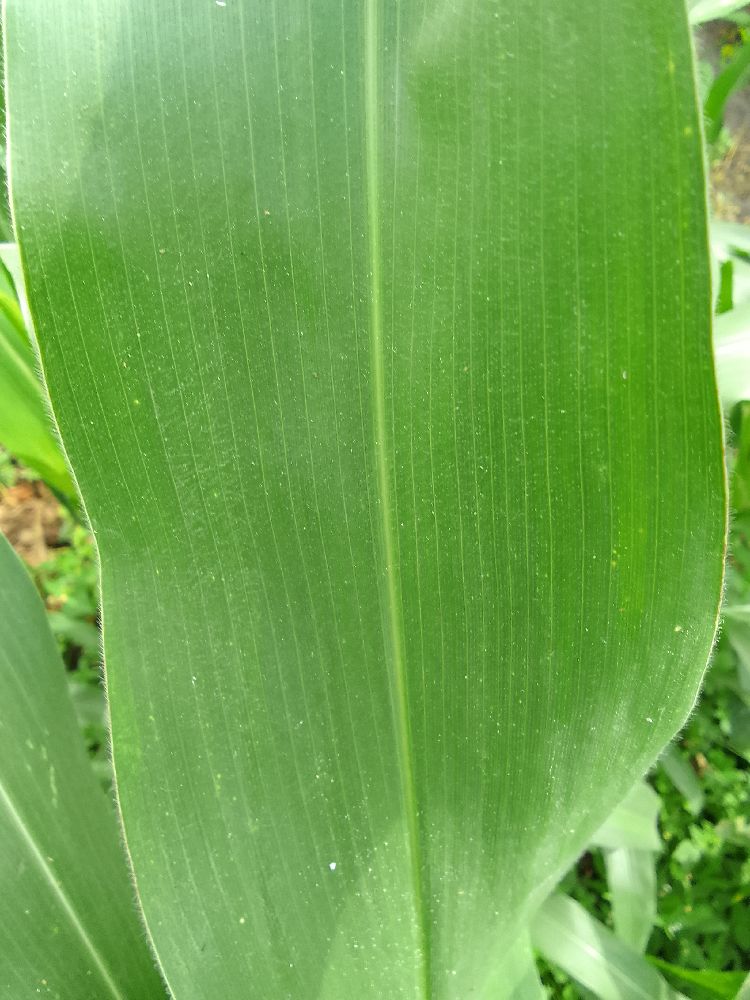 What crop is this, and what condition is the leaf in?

maize, healthy
